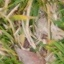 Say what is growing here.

grass
